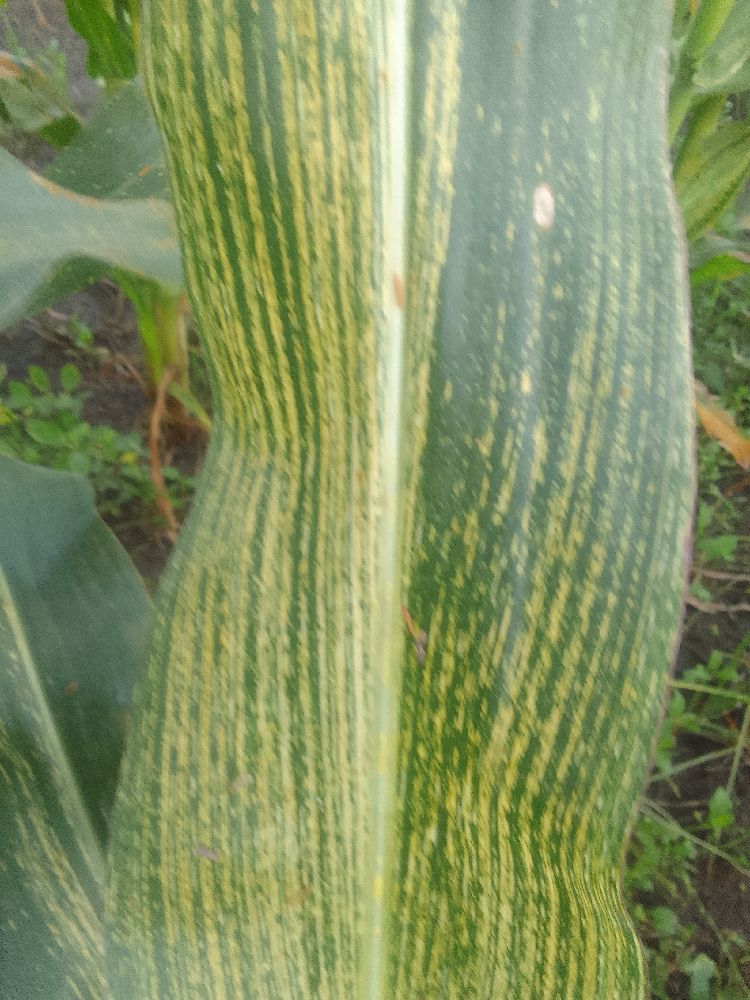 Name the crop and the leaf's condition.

maize, maize streak virus
